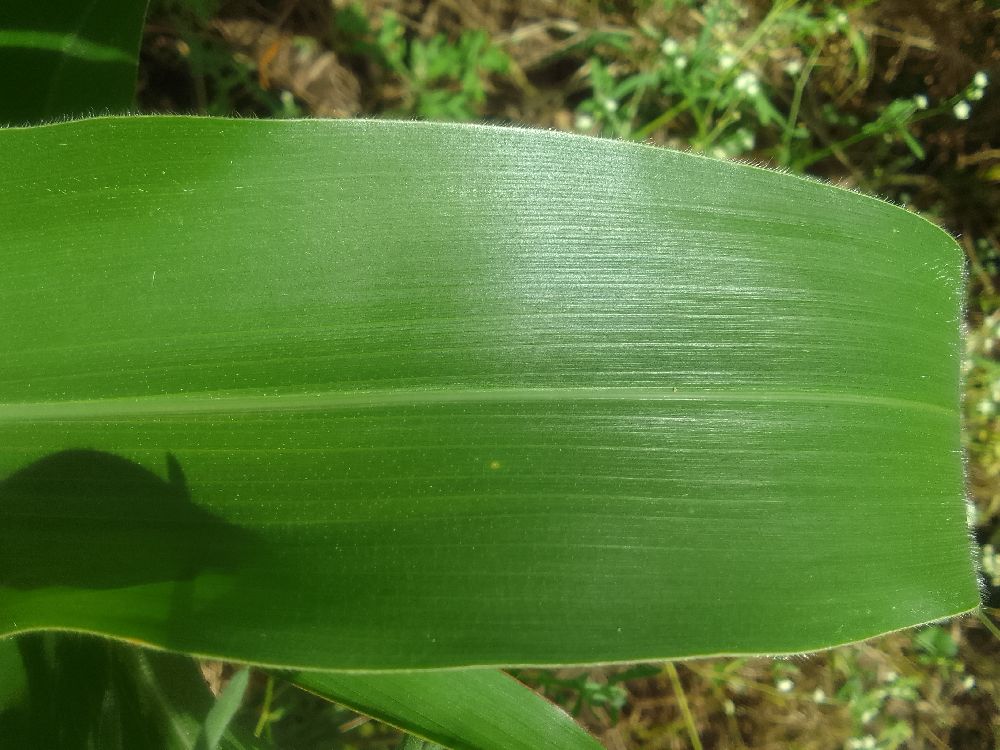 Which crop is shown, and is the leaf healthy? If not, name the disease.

maize, healthy
